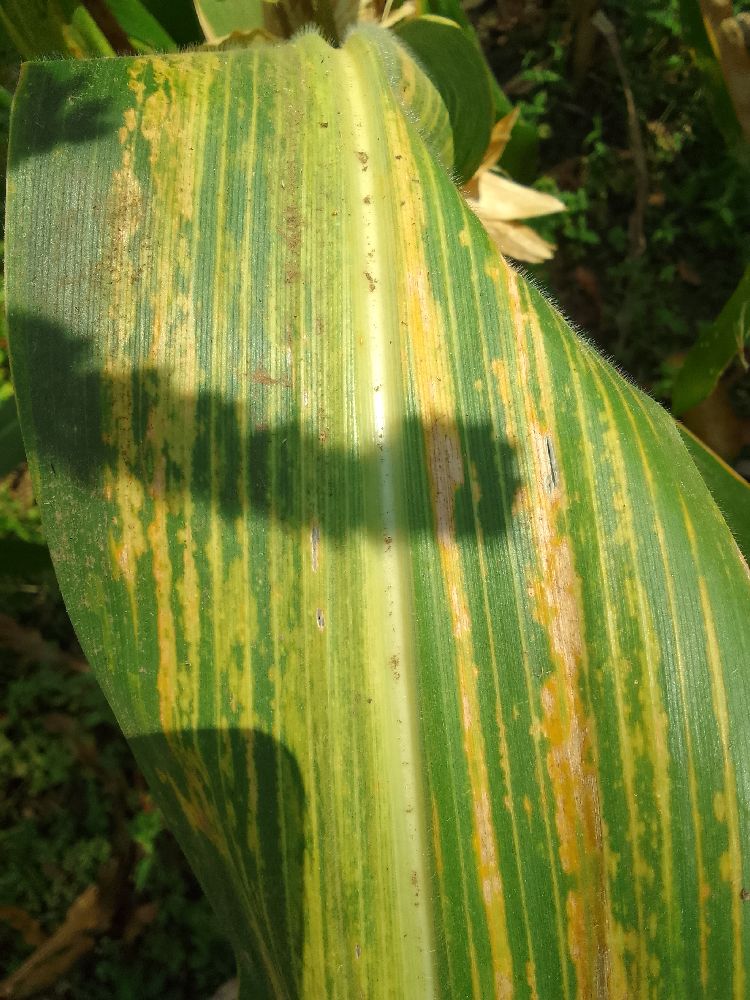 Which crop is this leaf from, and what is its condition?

maize, maize lethal necrosis
